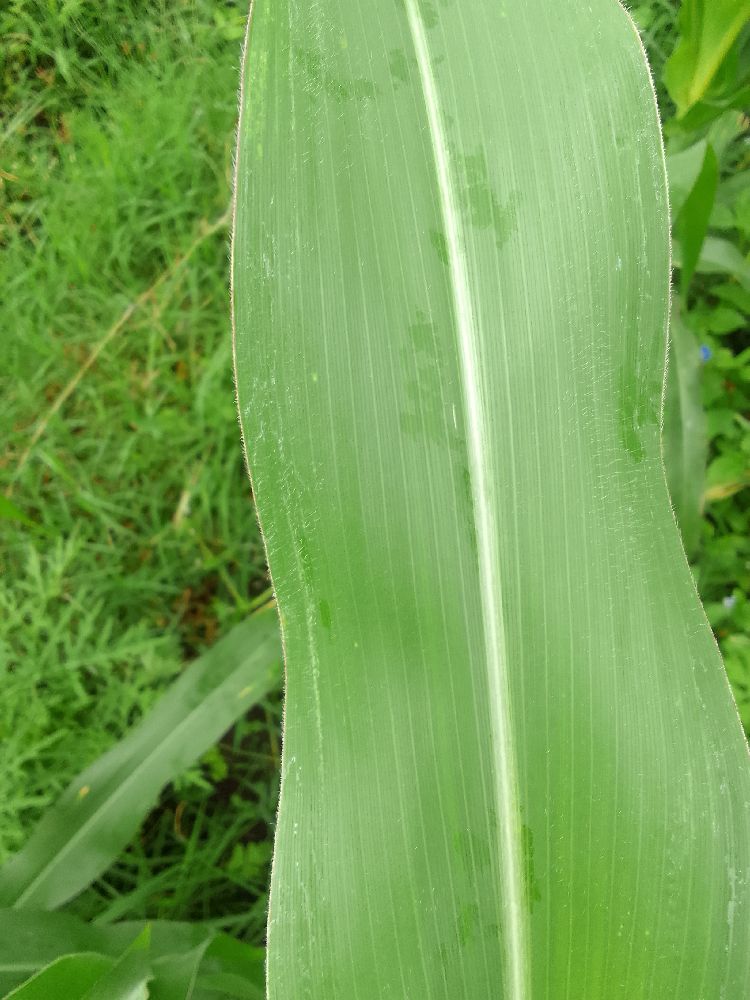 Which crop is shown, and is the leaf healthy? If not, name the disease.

maize, healthy
